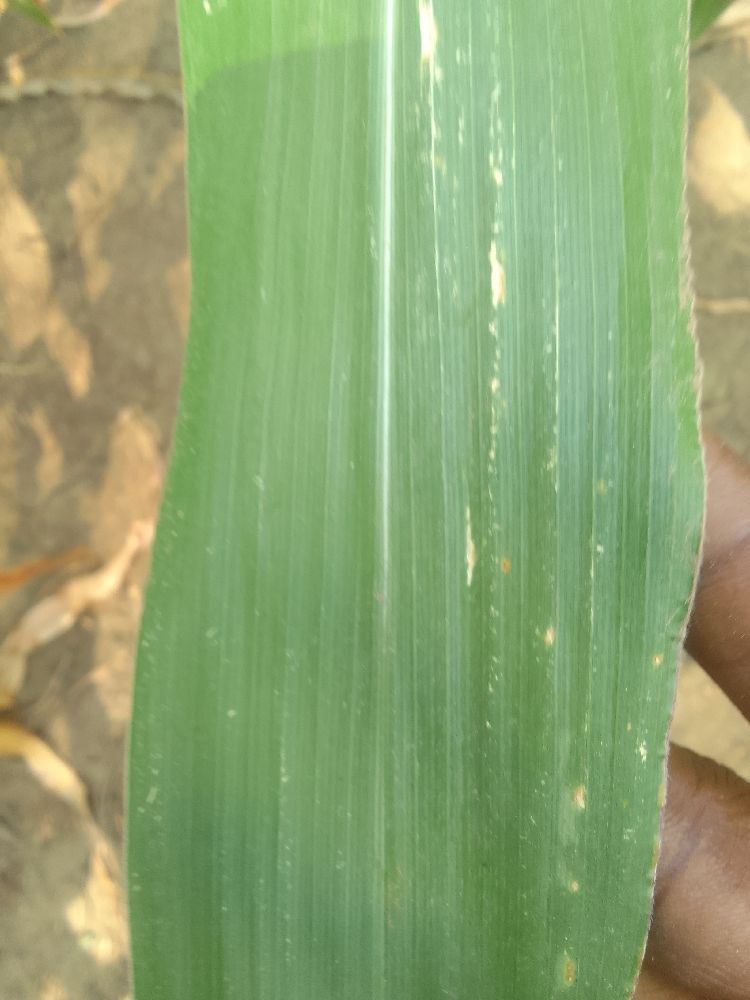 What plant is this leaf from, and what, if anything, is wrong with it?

maize, healthy
